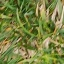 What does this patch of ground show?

grass
